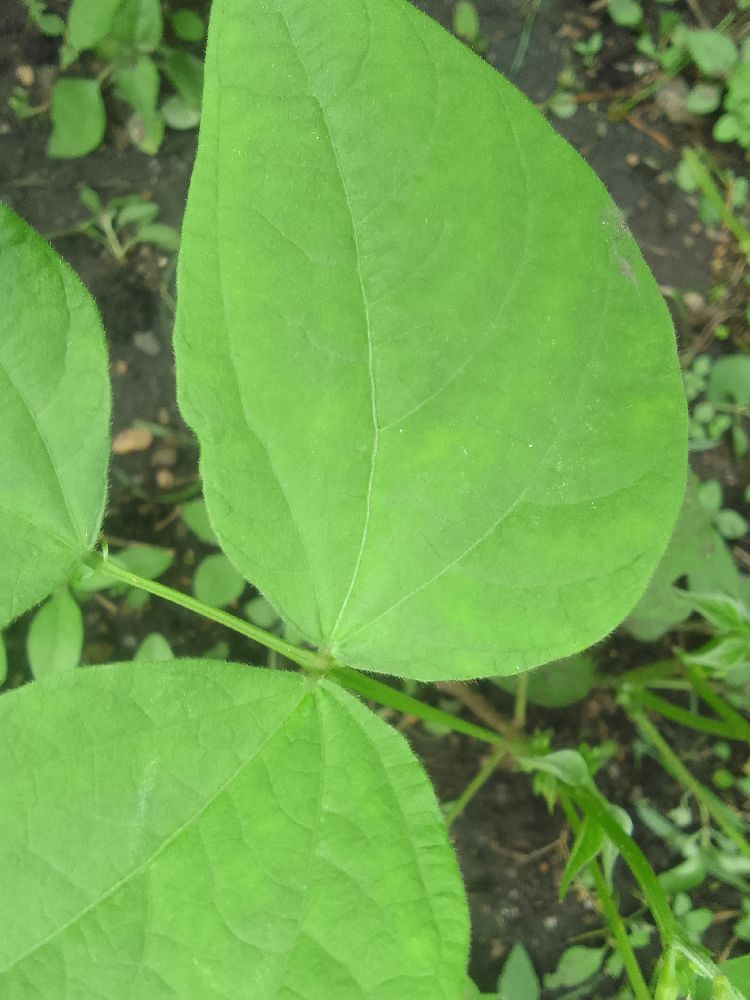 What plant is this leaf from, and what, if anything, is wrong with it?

common bean, healthy
